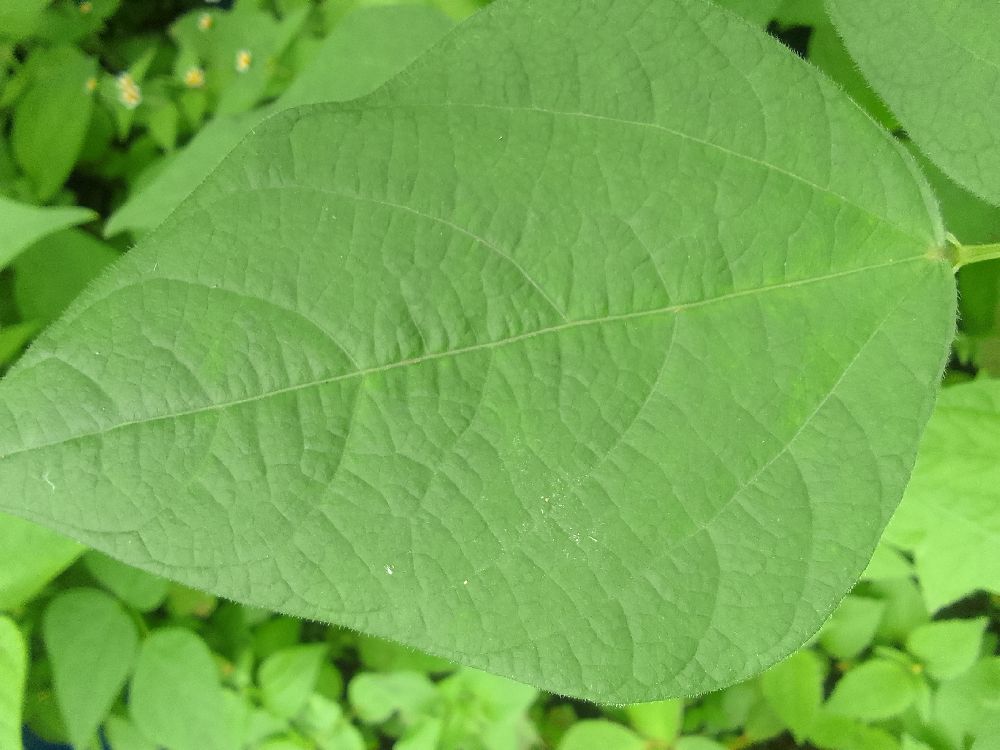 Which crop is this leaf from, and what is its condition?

common bean, healthy
